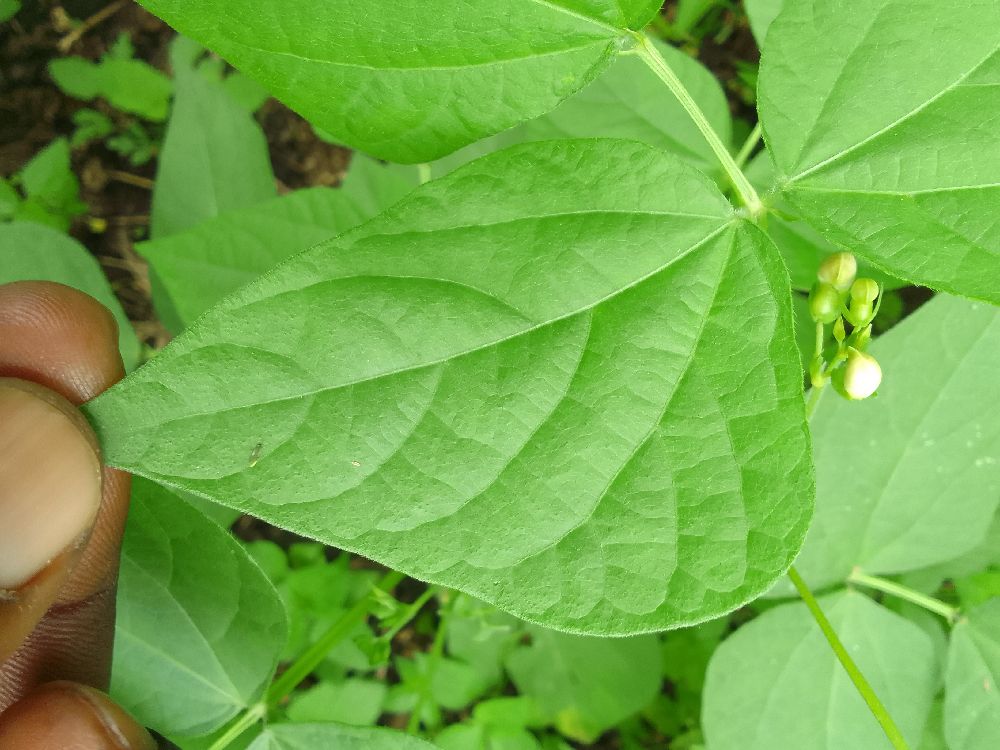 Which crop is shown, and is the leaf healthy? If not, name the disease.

common bean, healthy
